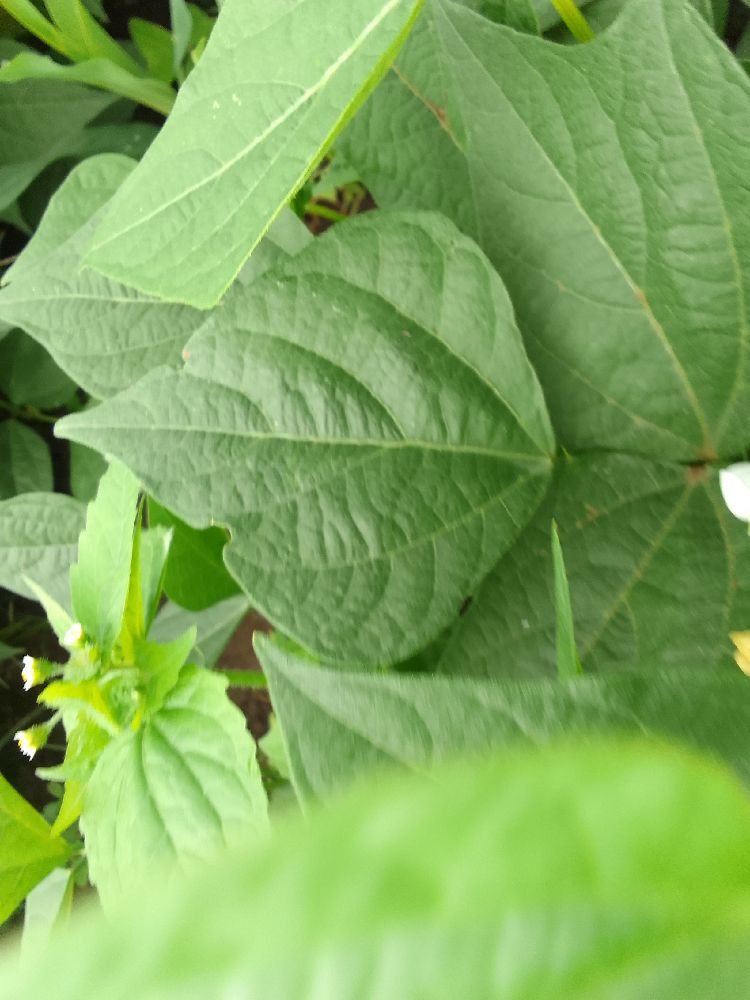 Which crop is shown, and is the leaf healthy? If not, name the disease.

common bean, healthy
